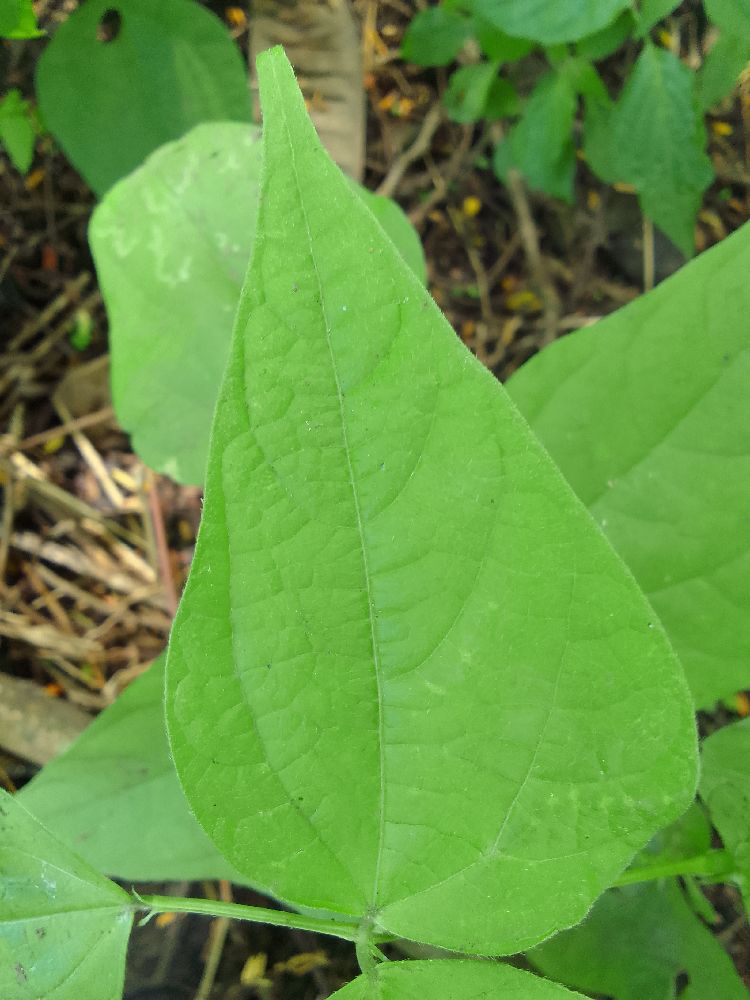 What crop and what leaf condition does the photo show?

common bean, healthy
